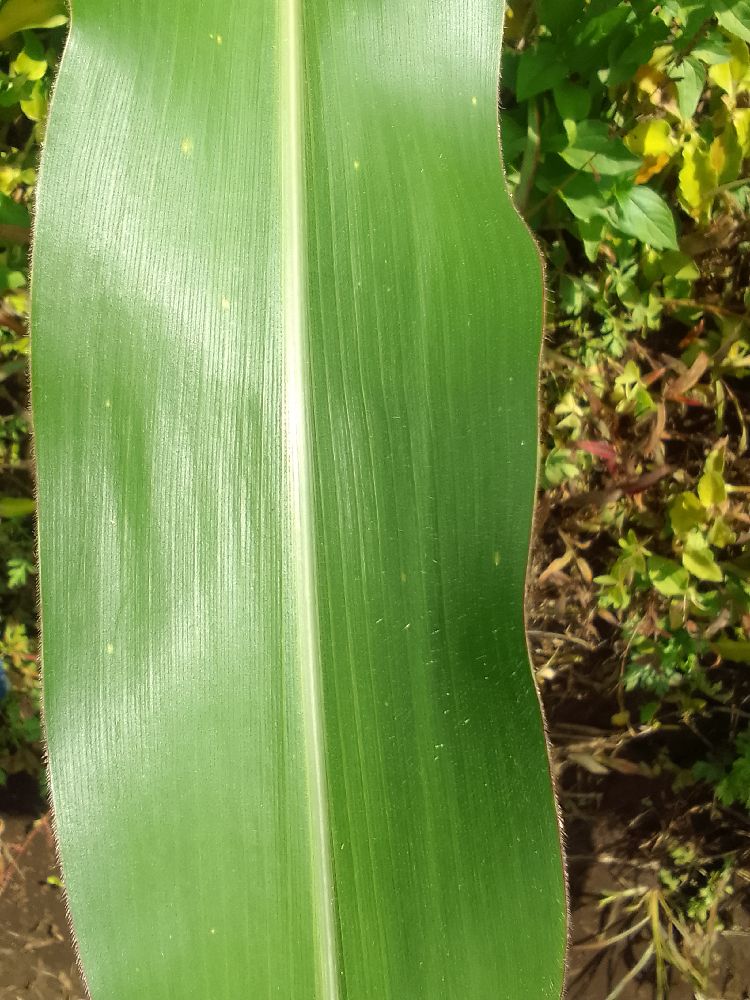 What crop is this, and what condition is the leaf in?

maize, healthy
